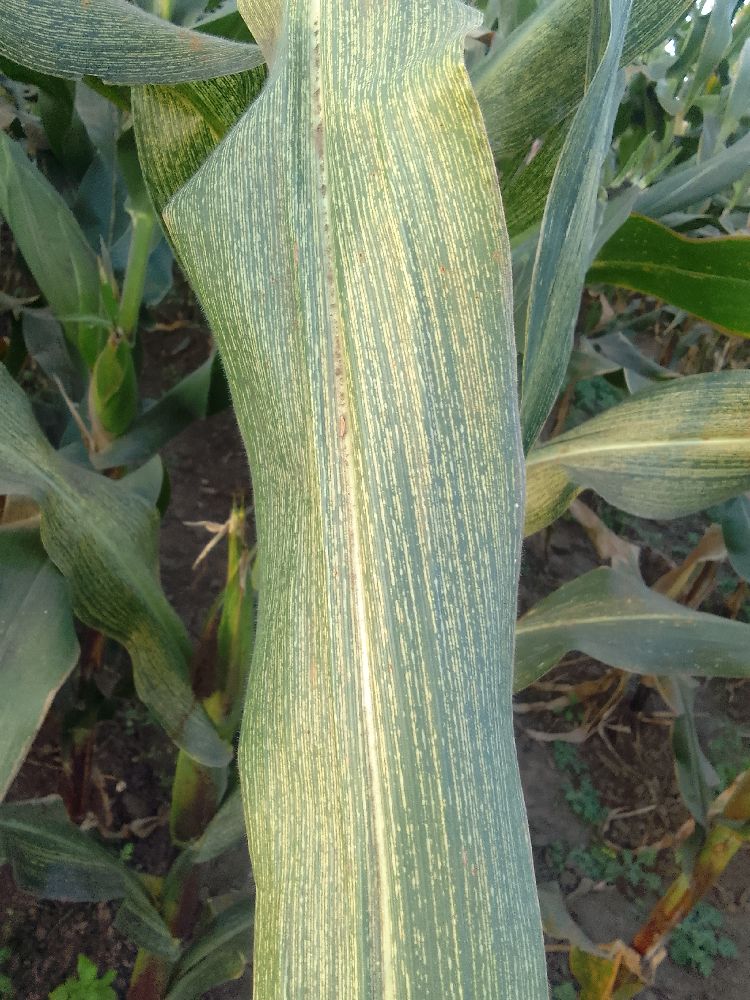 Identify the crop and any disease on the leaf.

maize, maize streak virus
